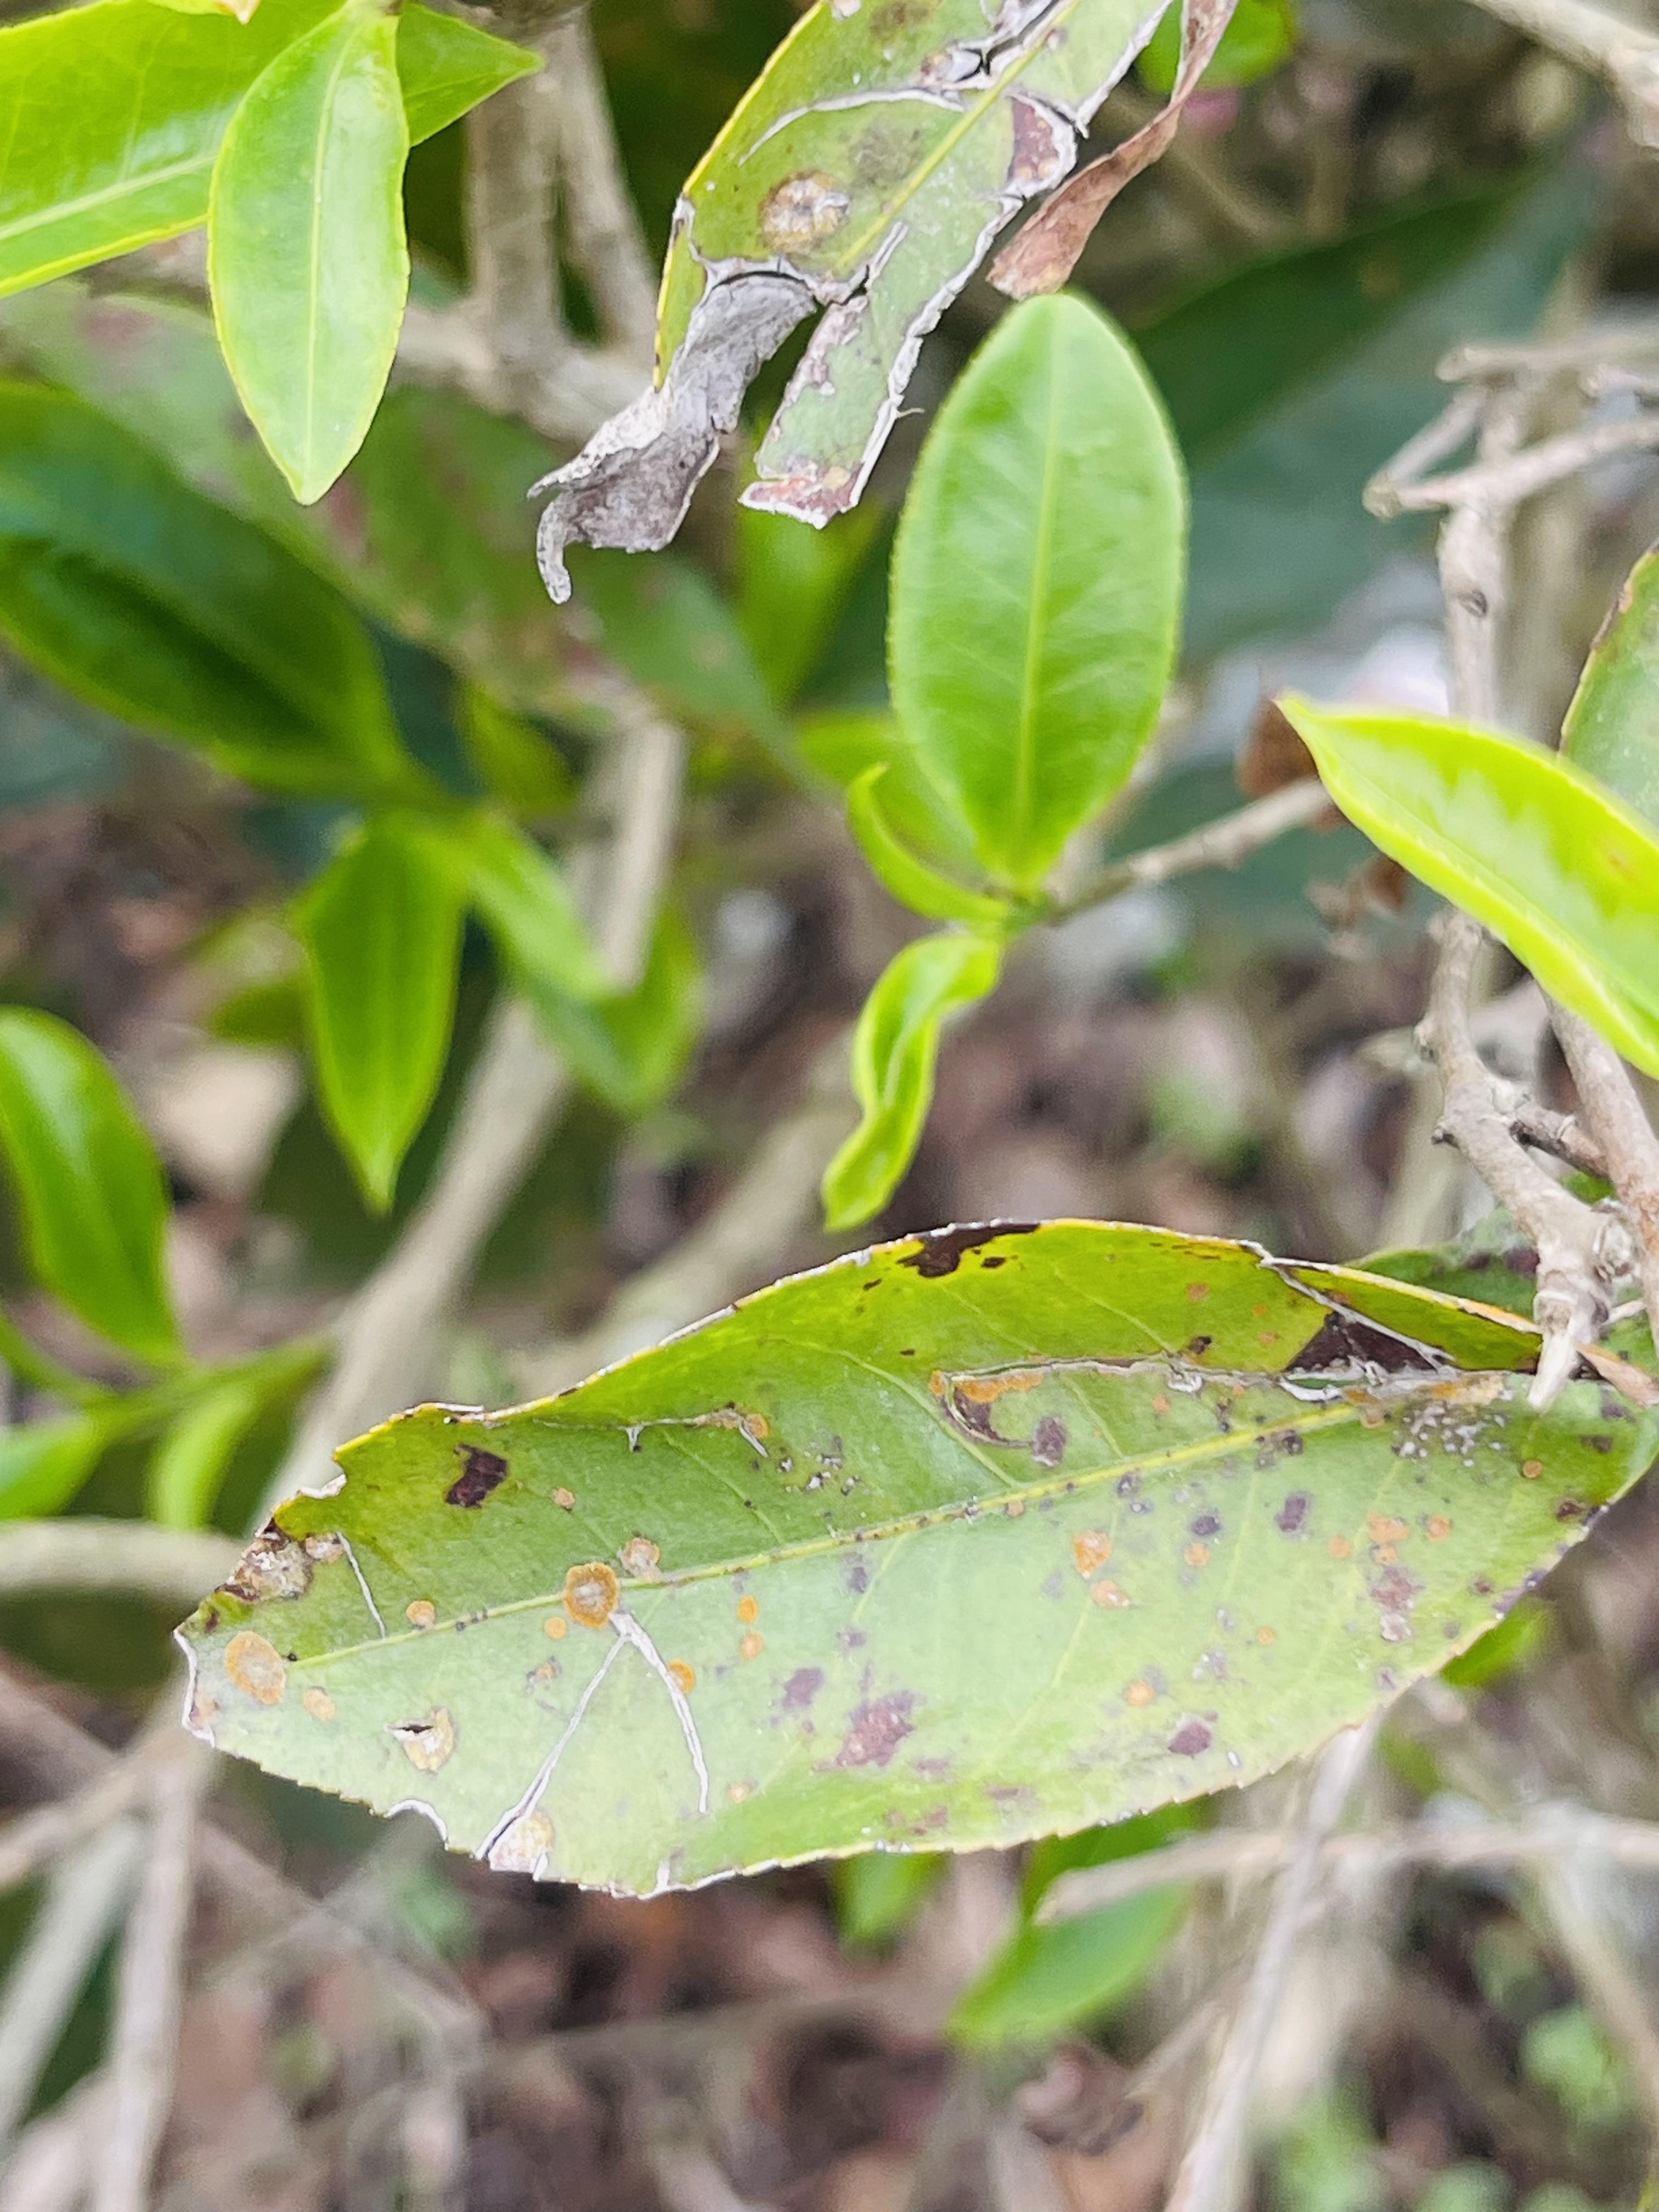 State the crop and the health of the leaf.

tea, red rust
